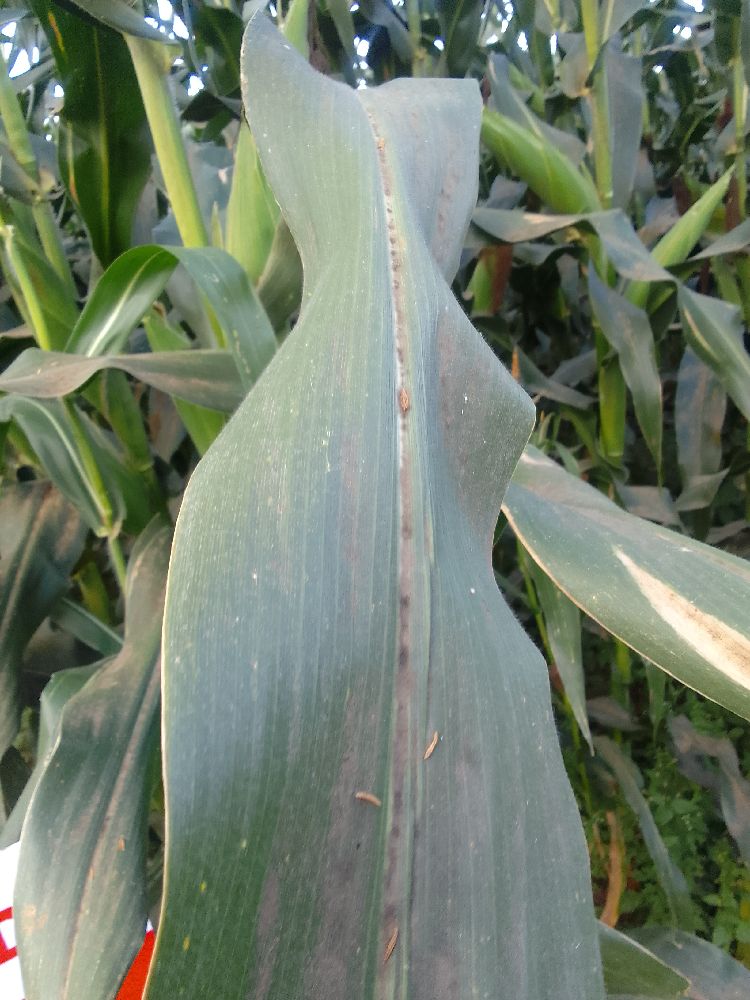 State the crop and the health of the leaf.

maize, healthy
